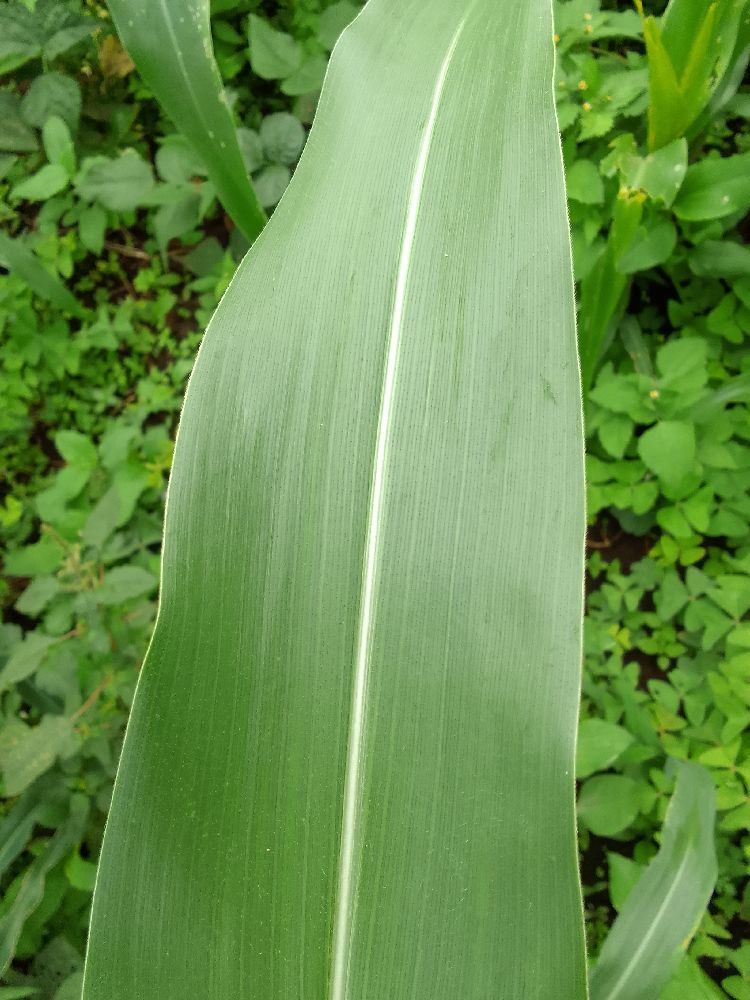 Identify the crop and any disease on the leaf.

maize, healthy
